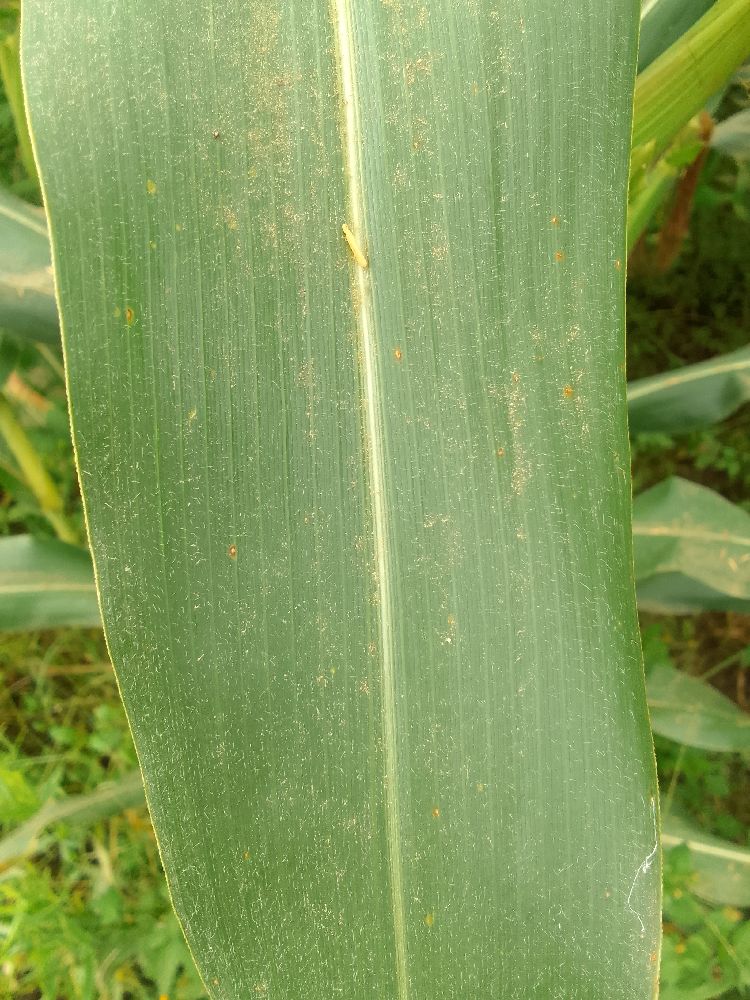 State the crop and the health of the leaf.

maize, healthy
